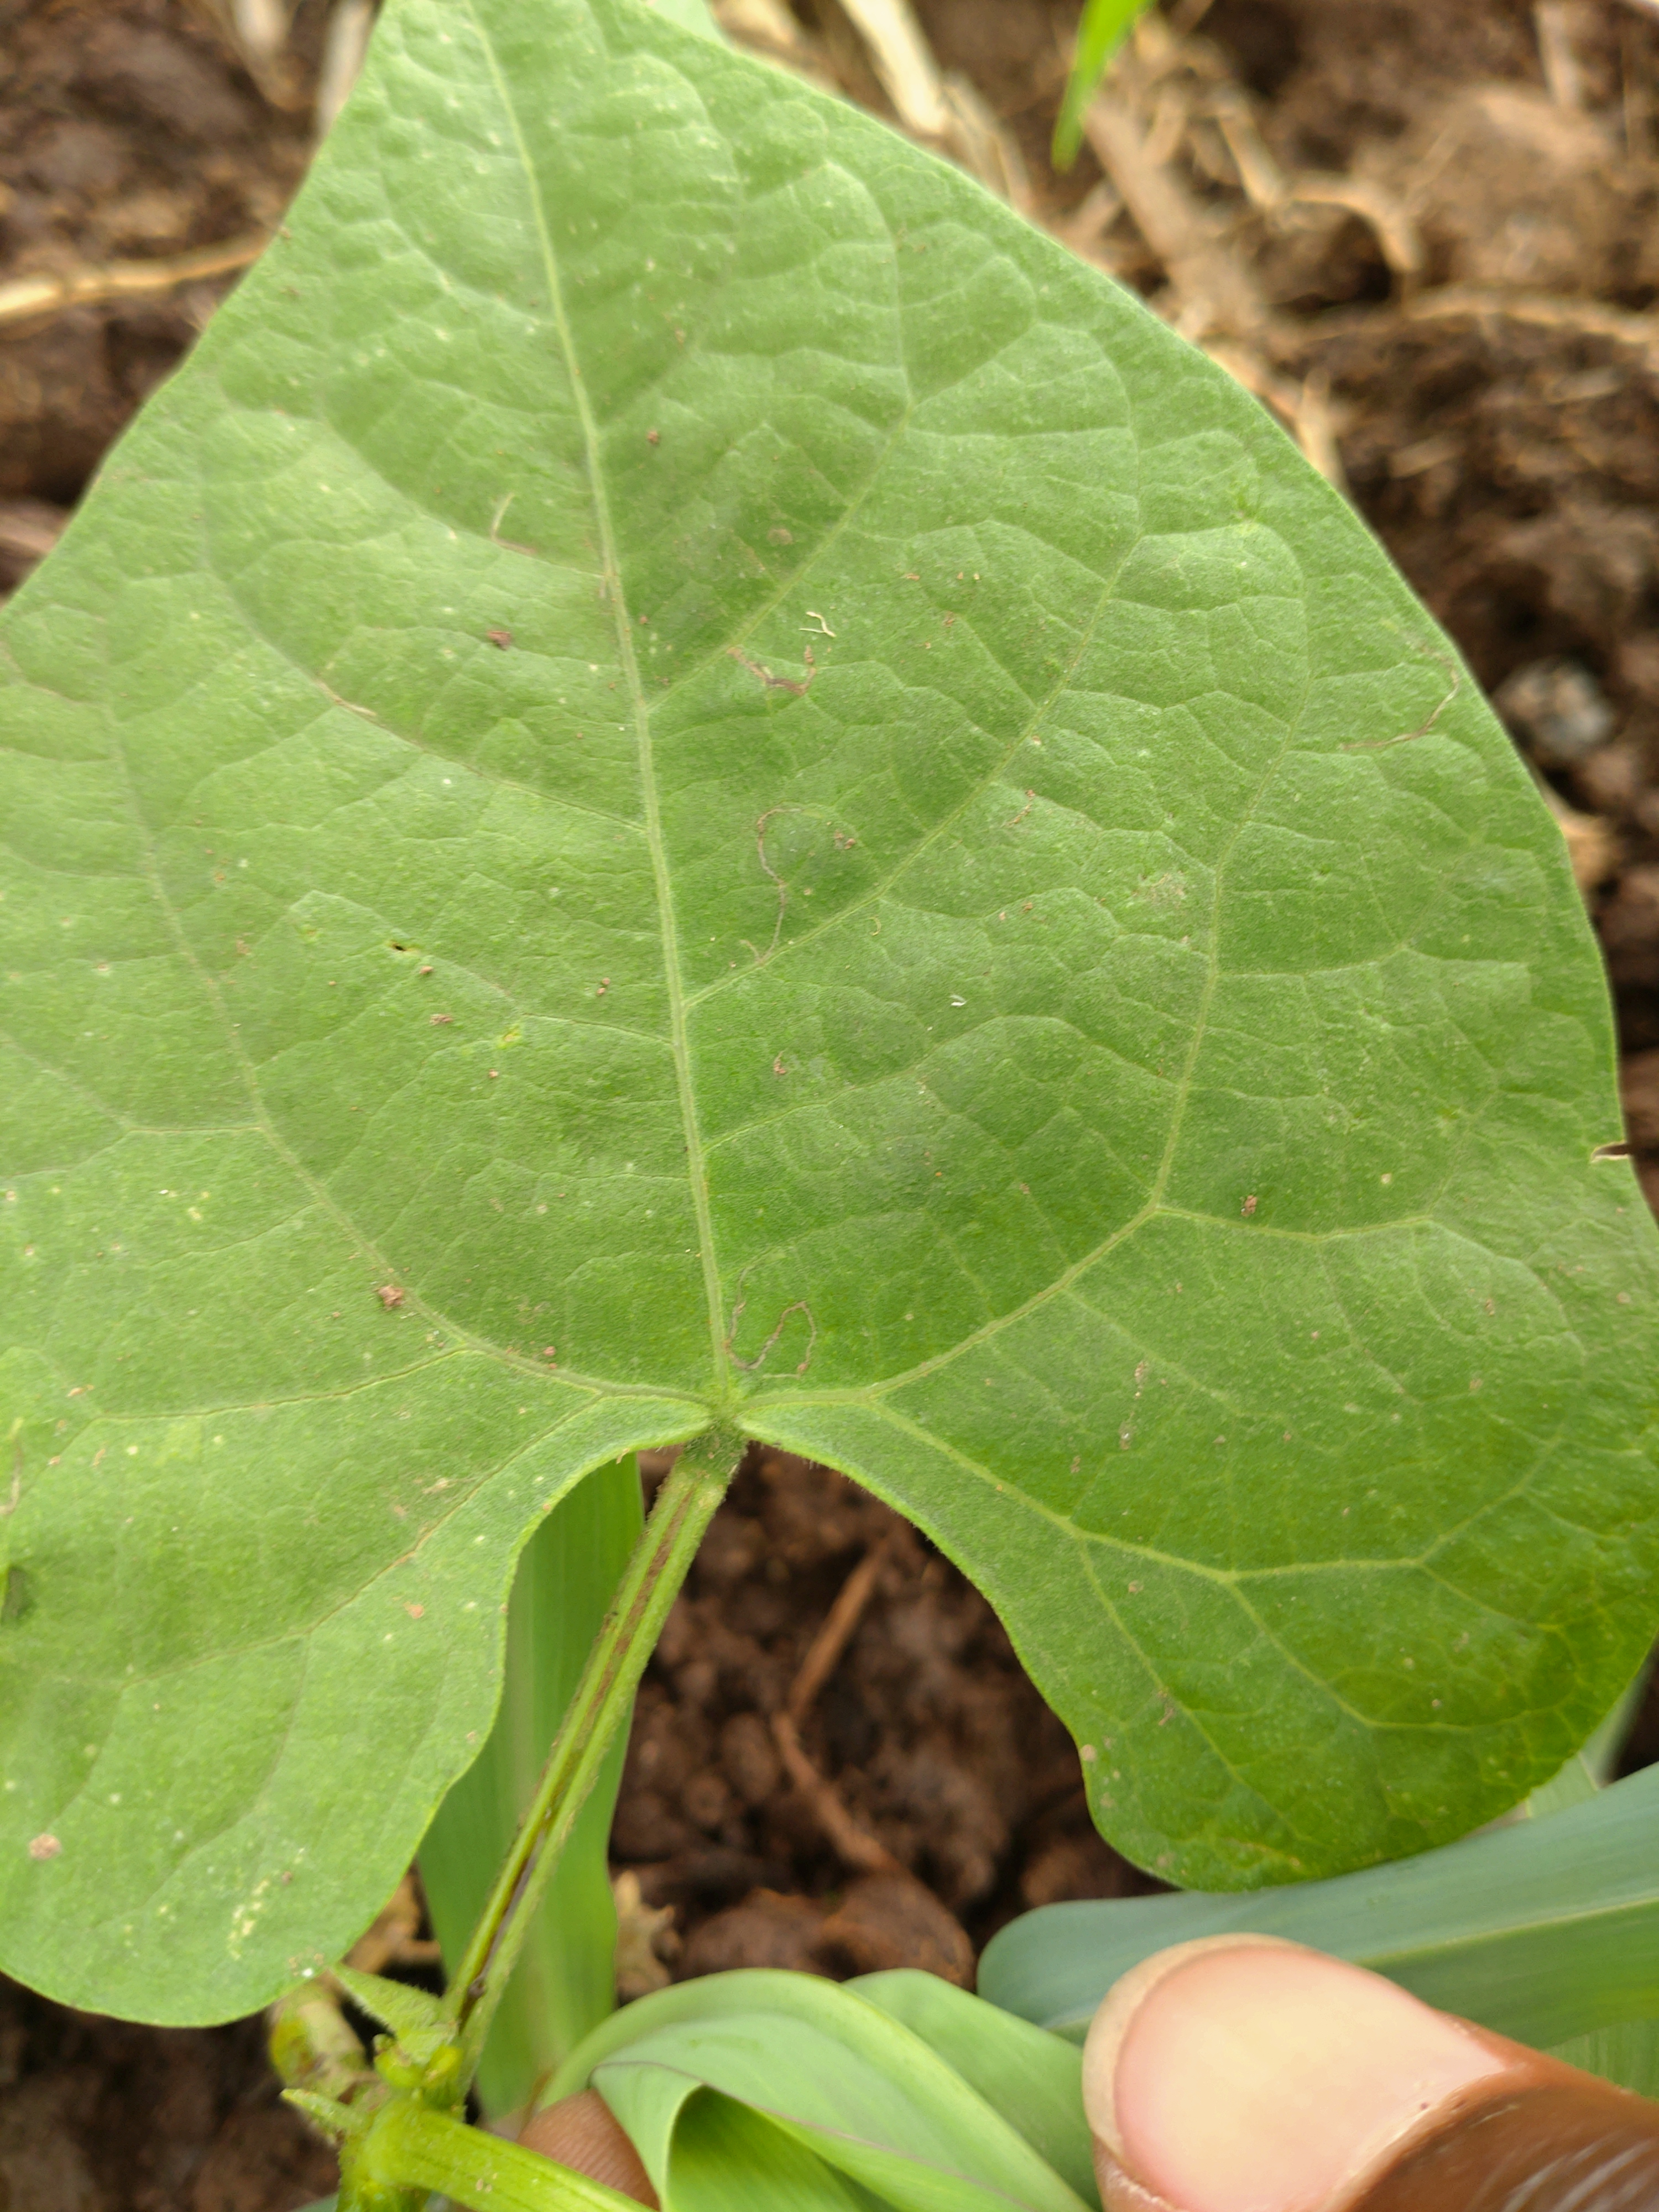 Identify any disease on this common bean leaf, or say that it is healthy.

healthy
